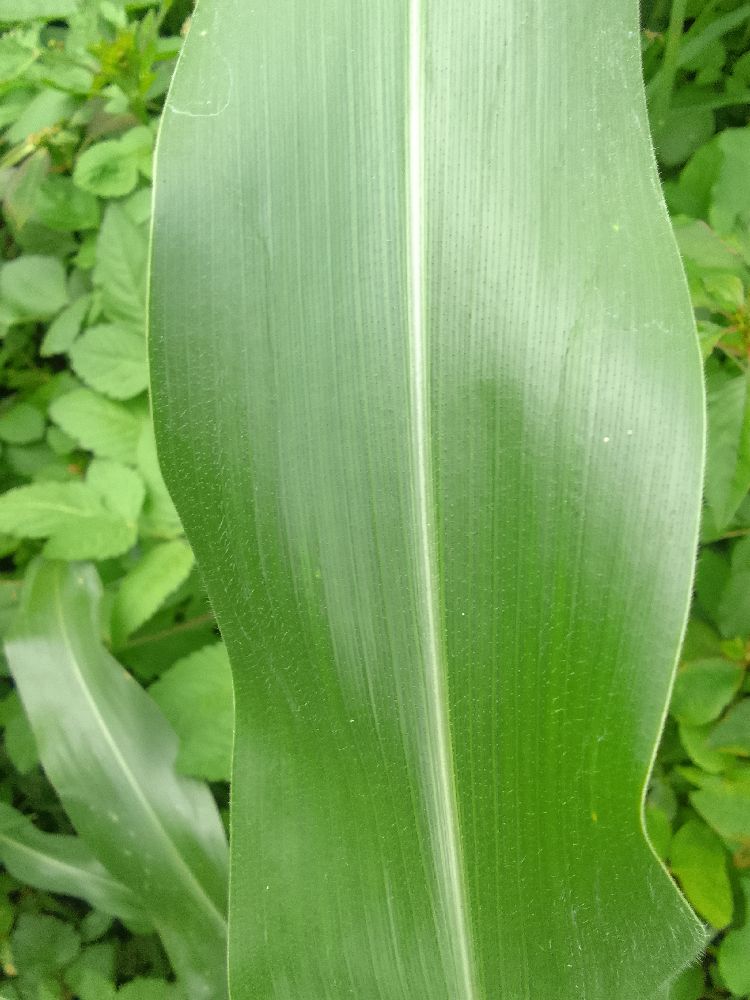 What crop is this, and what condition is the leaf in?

maize, healthy
